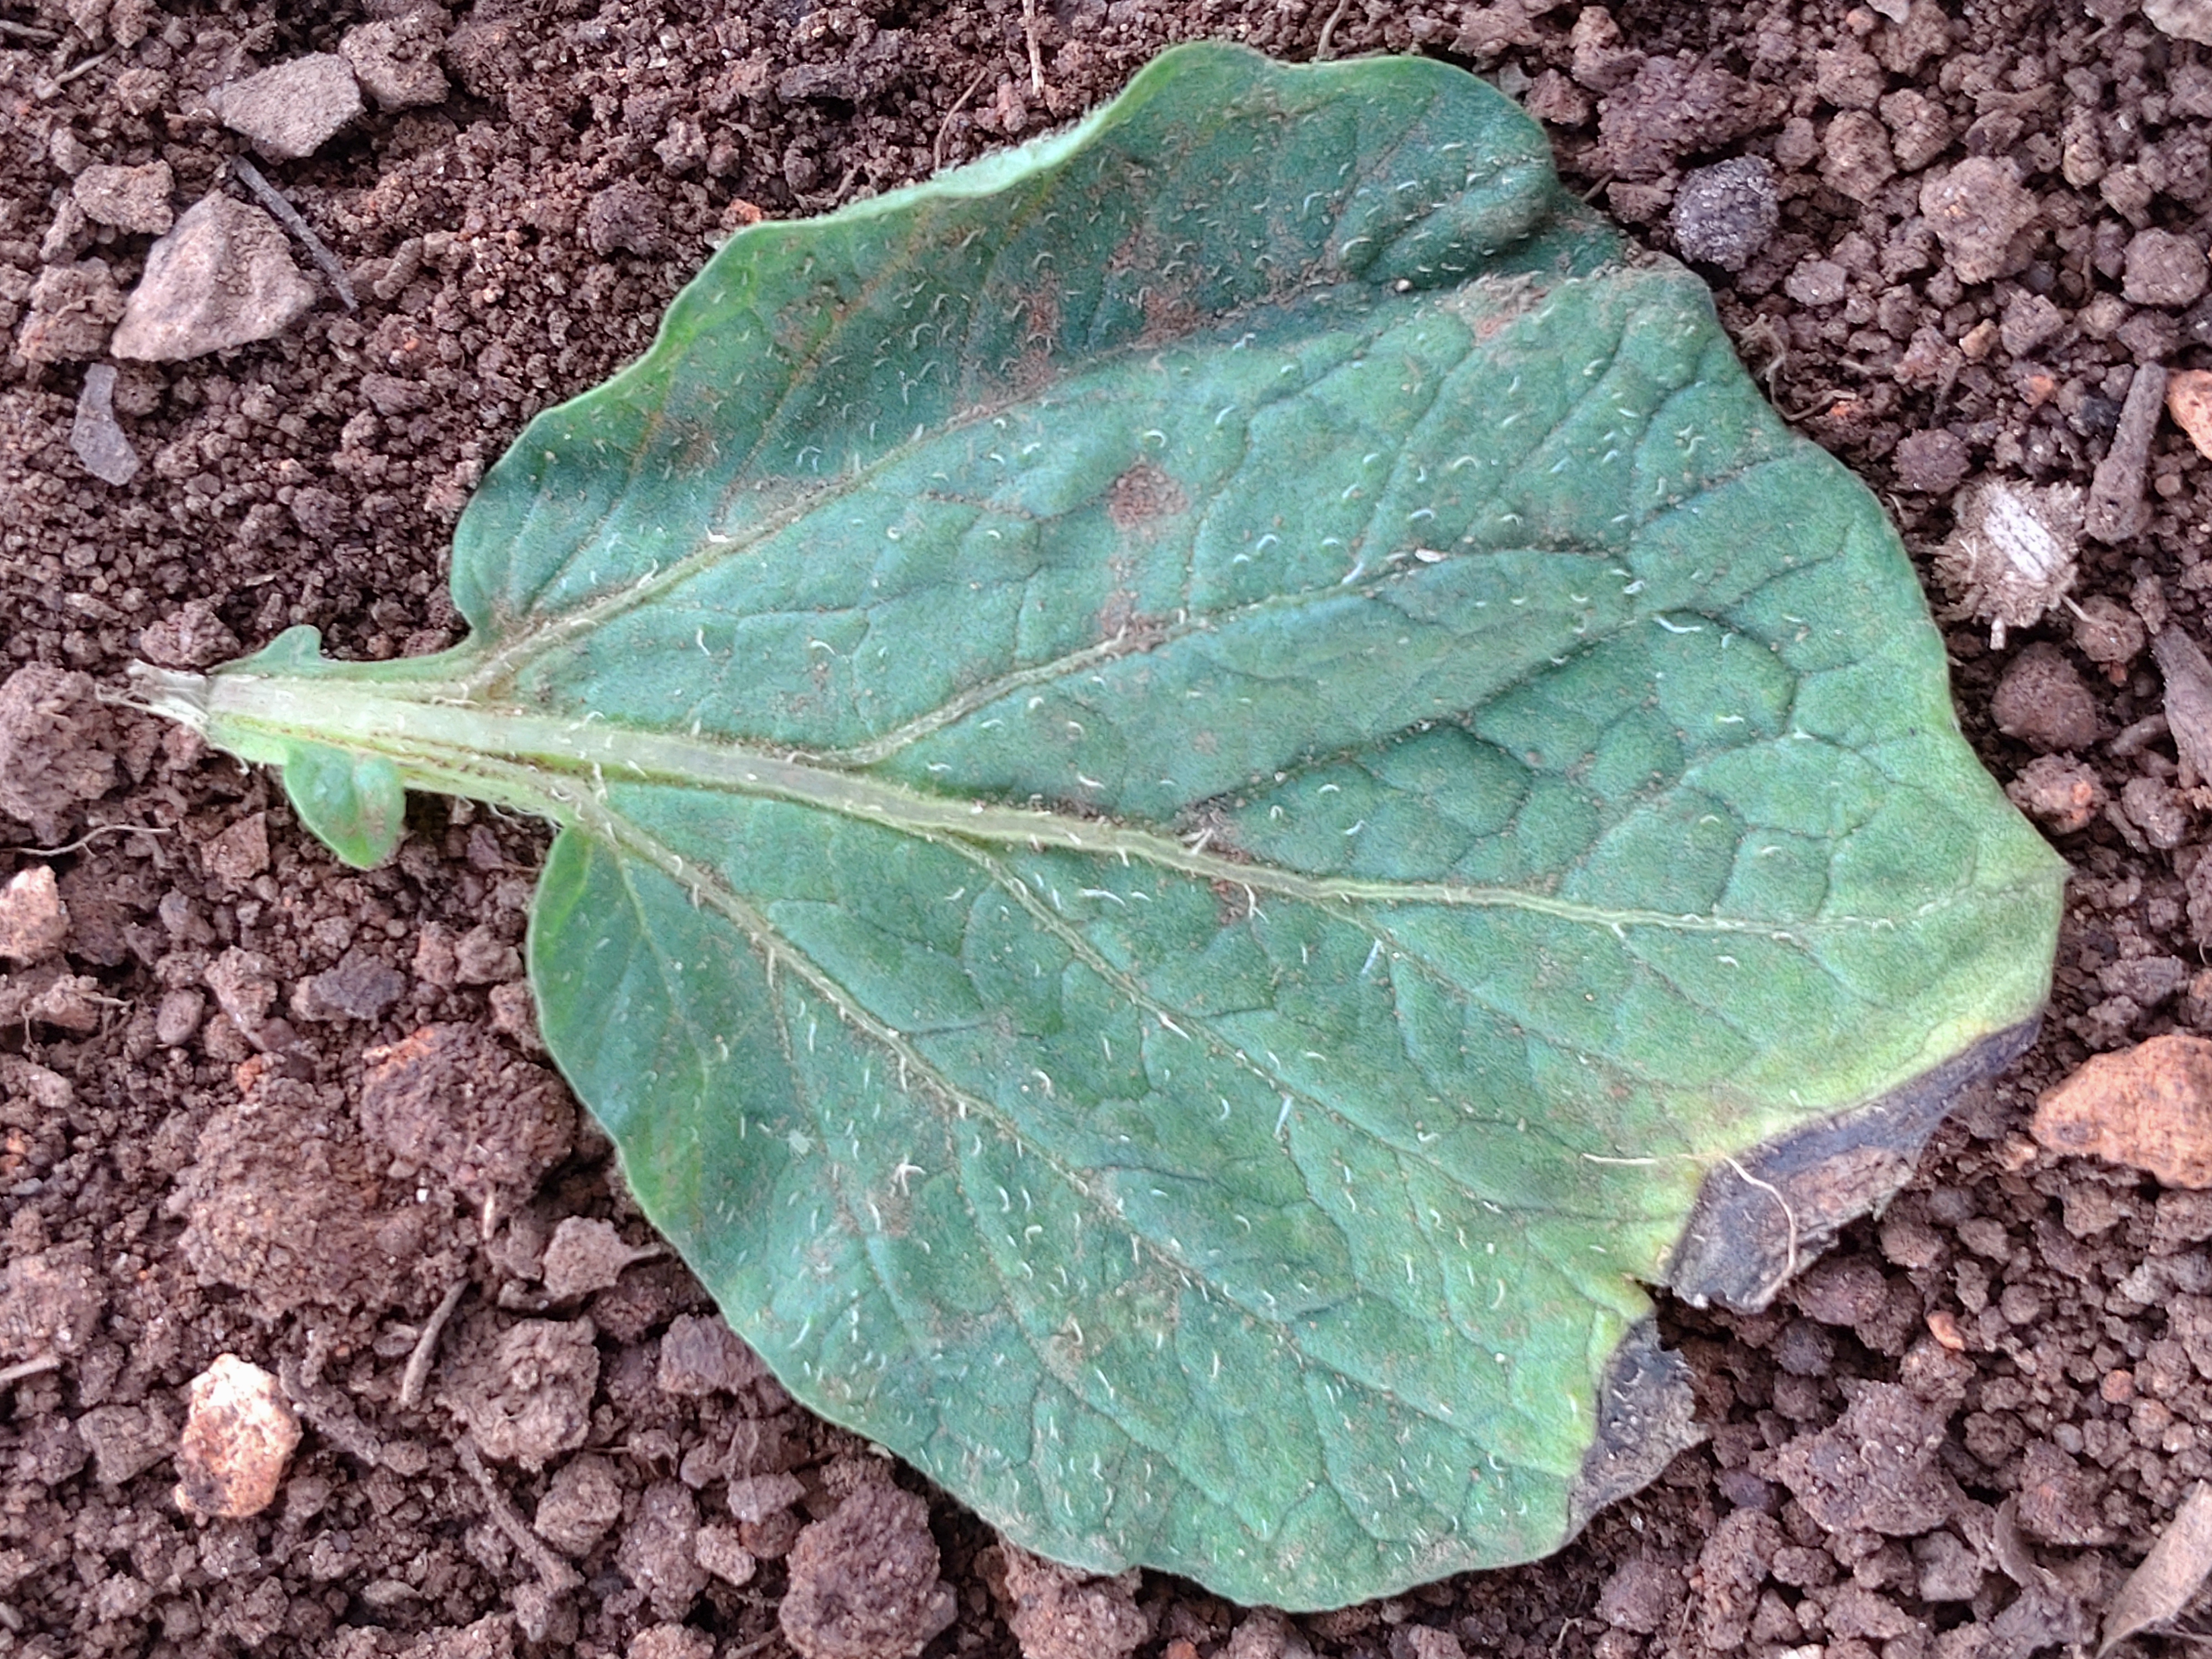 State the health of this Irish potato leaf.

early blight
